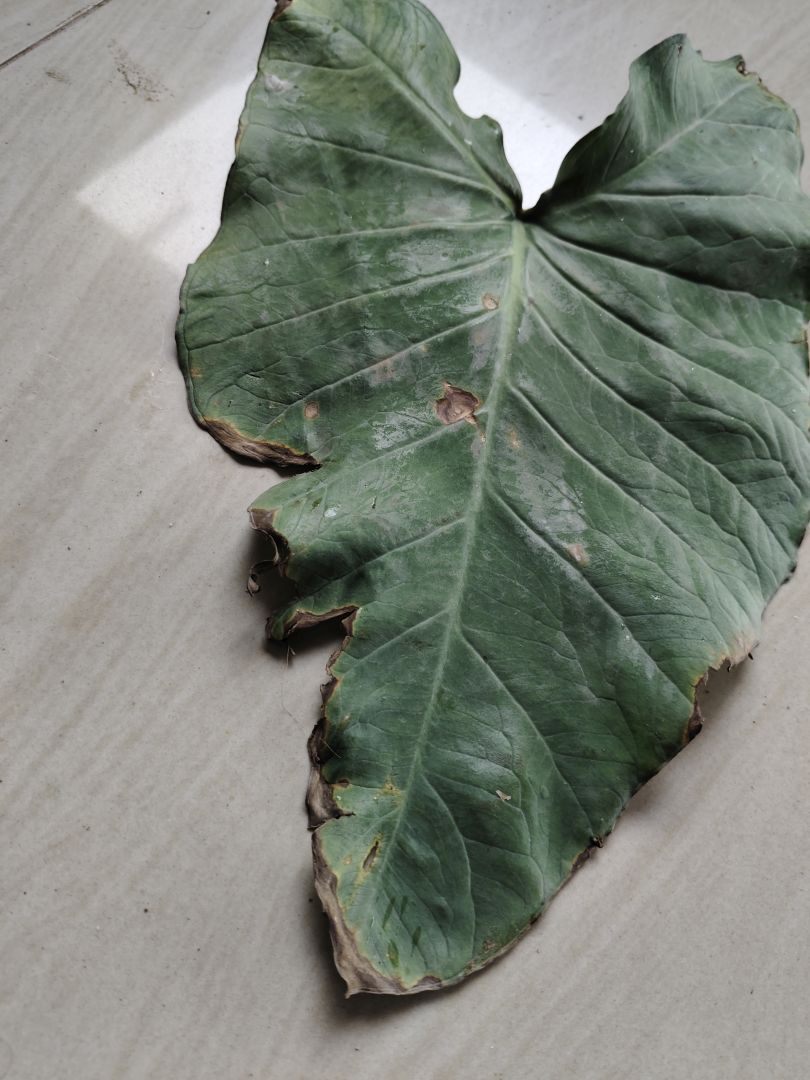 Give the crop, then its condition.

taro, leaf blight
